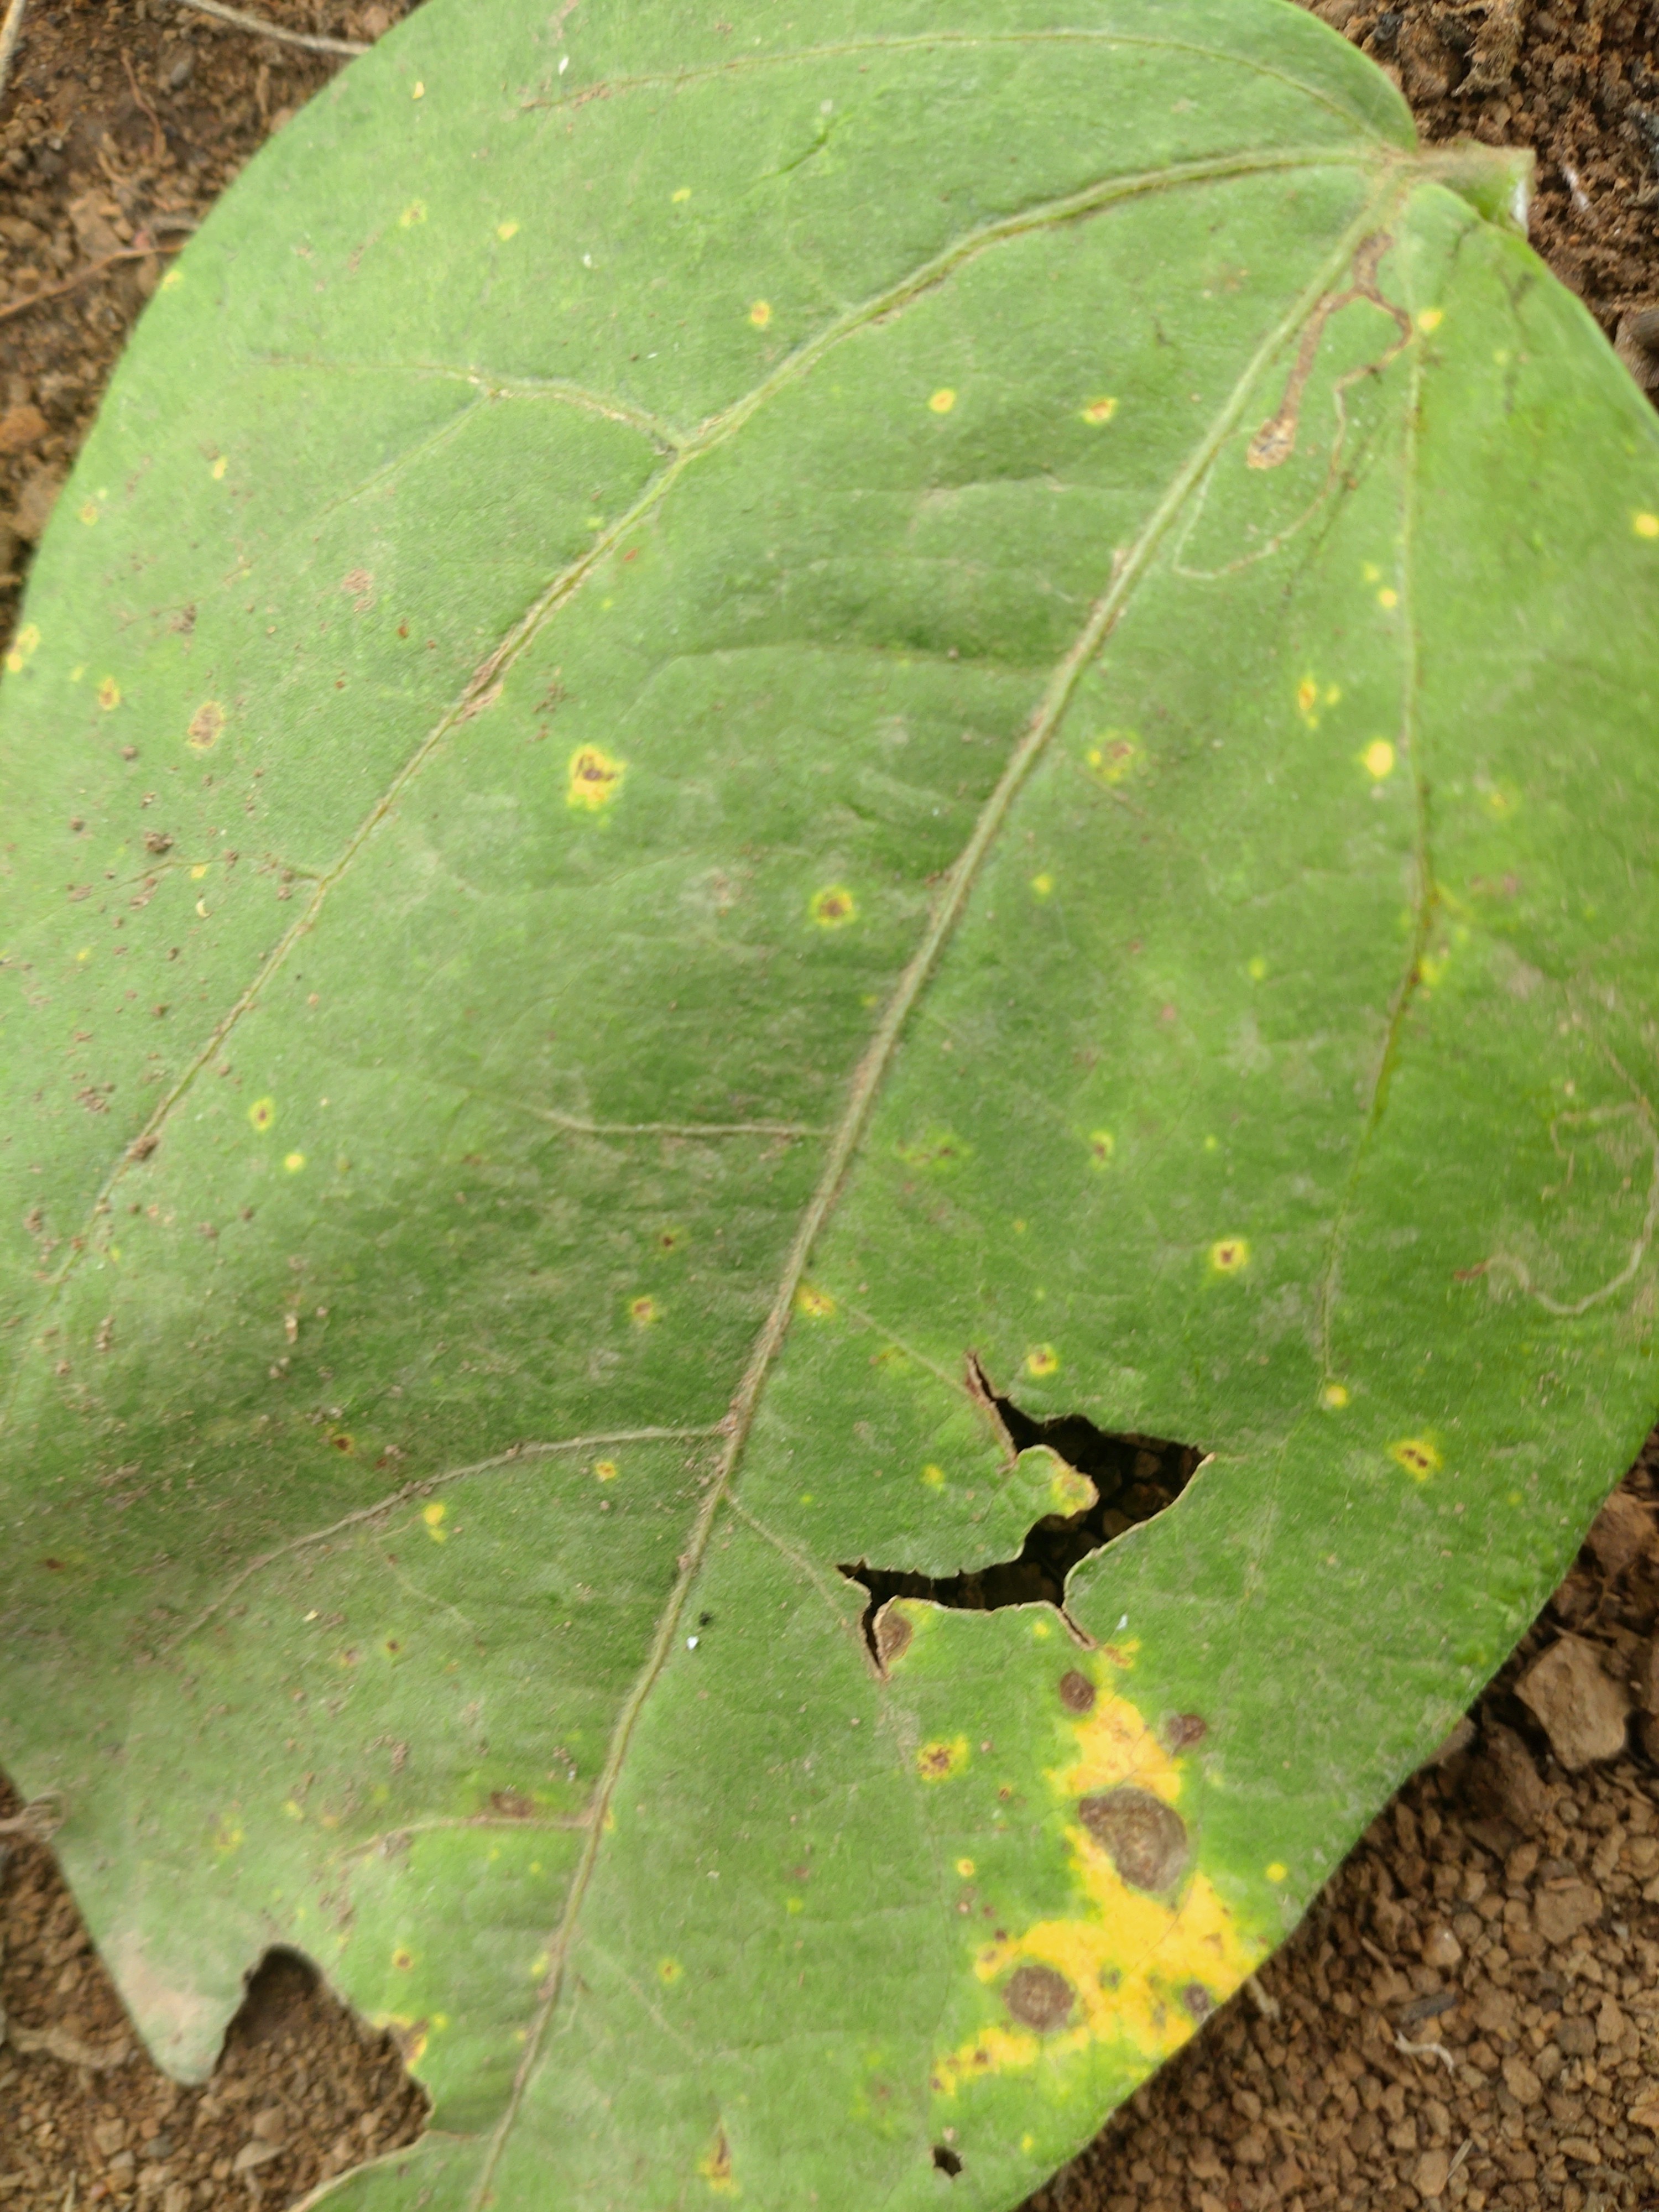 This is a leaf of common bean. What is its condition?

rust
